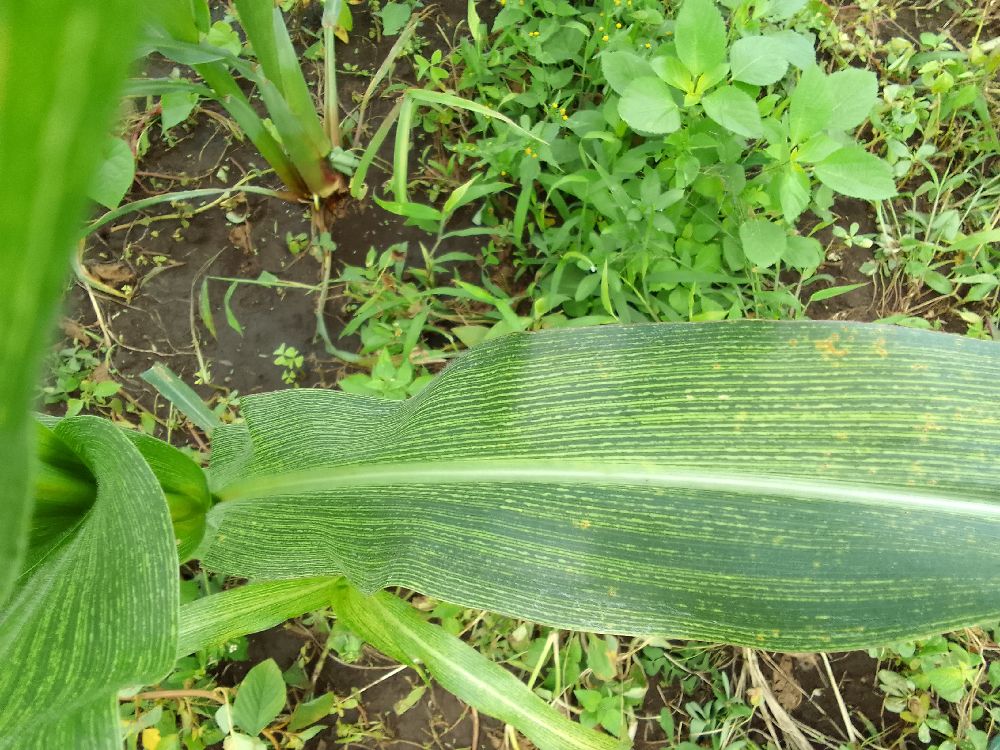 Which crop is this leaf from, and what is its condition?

maize, maize streak virus
